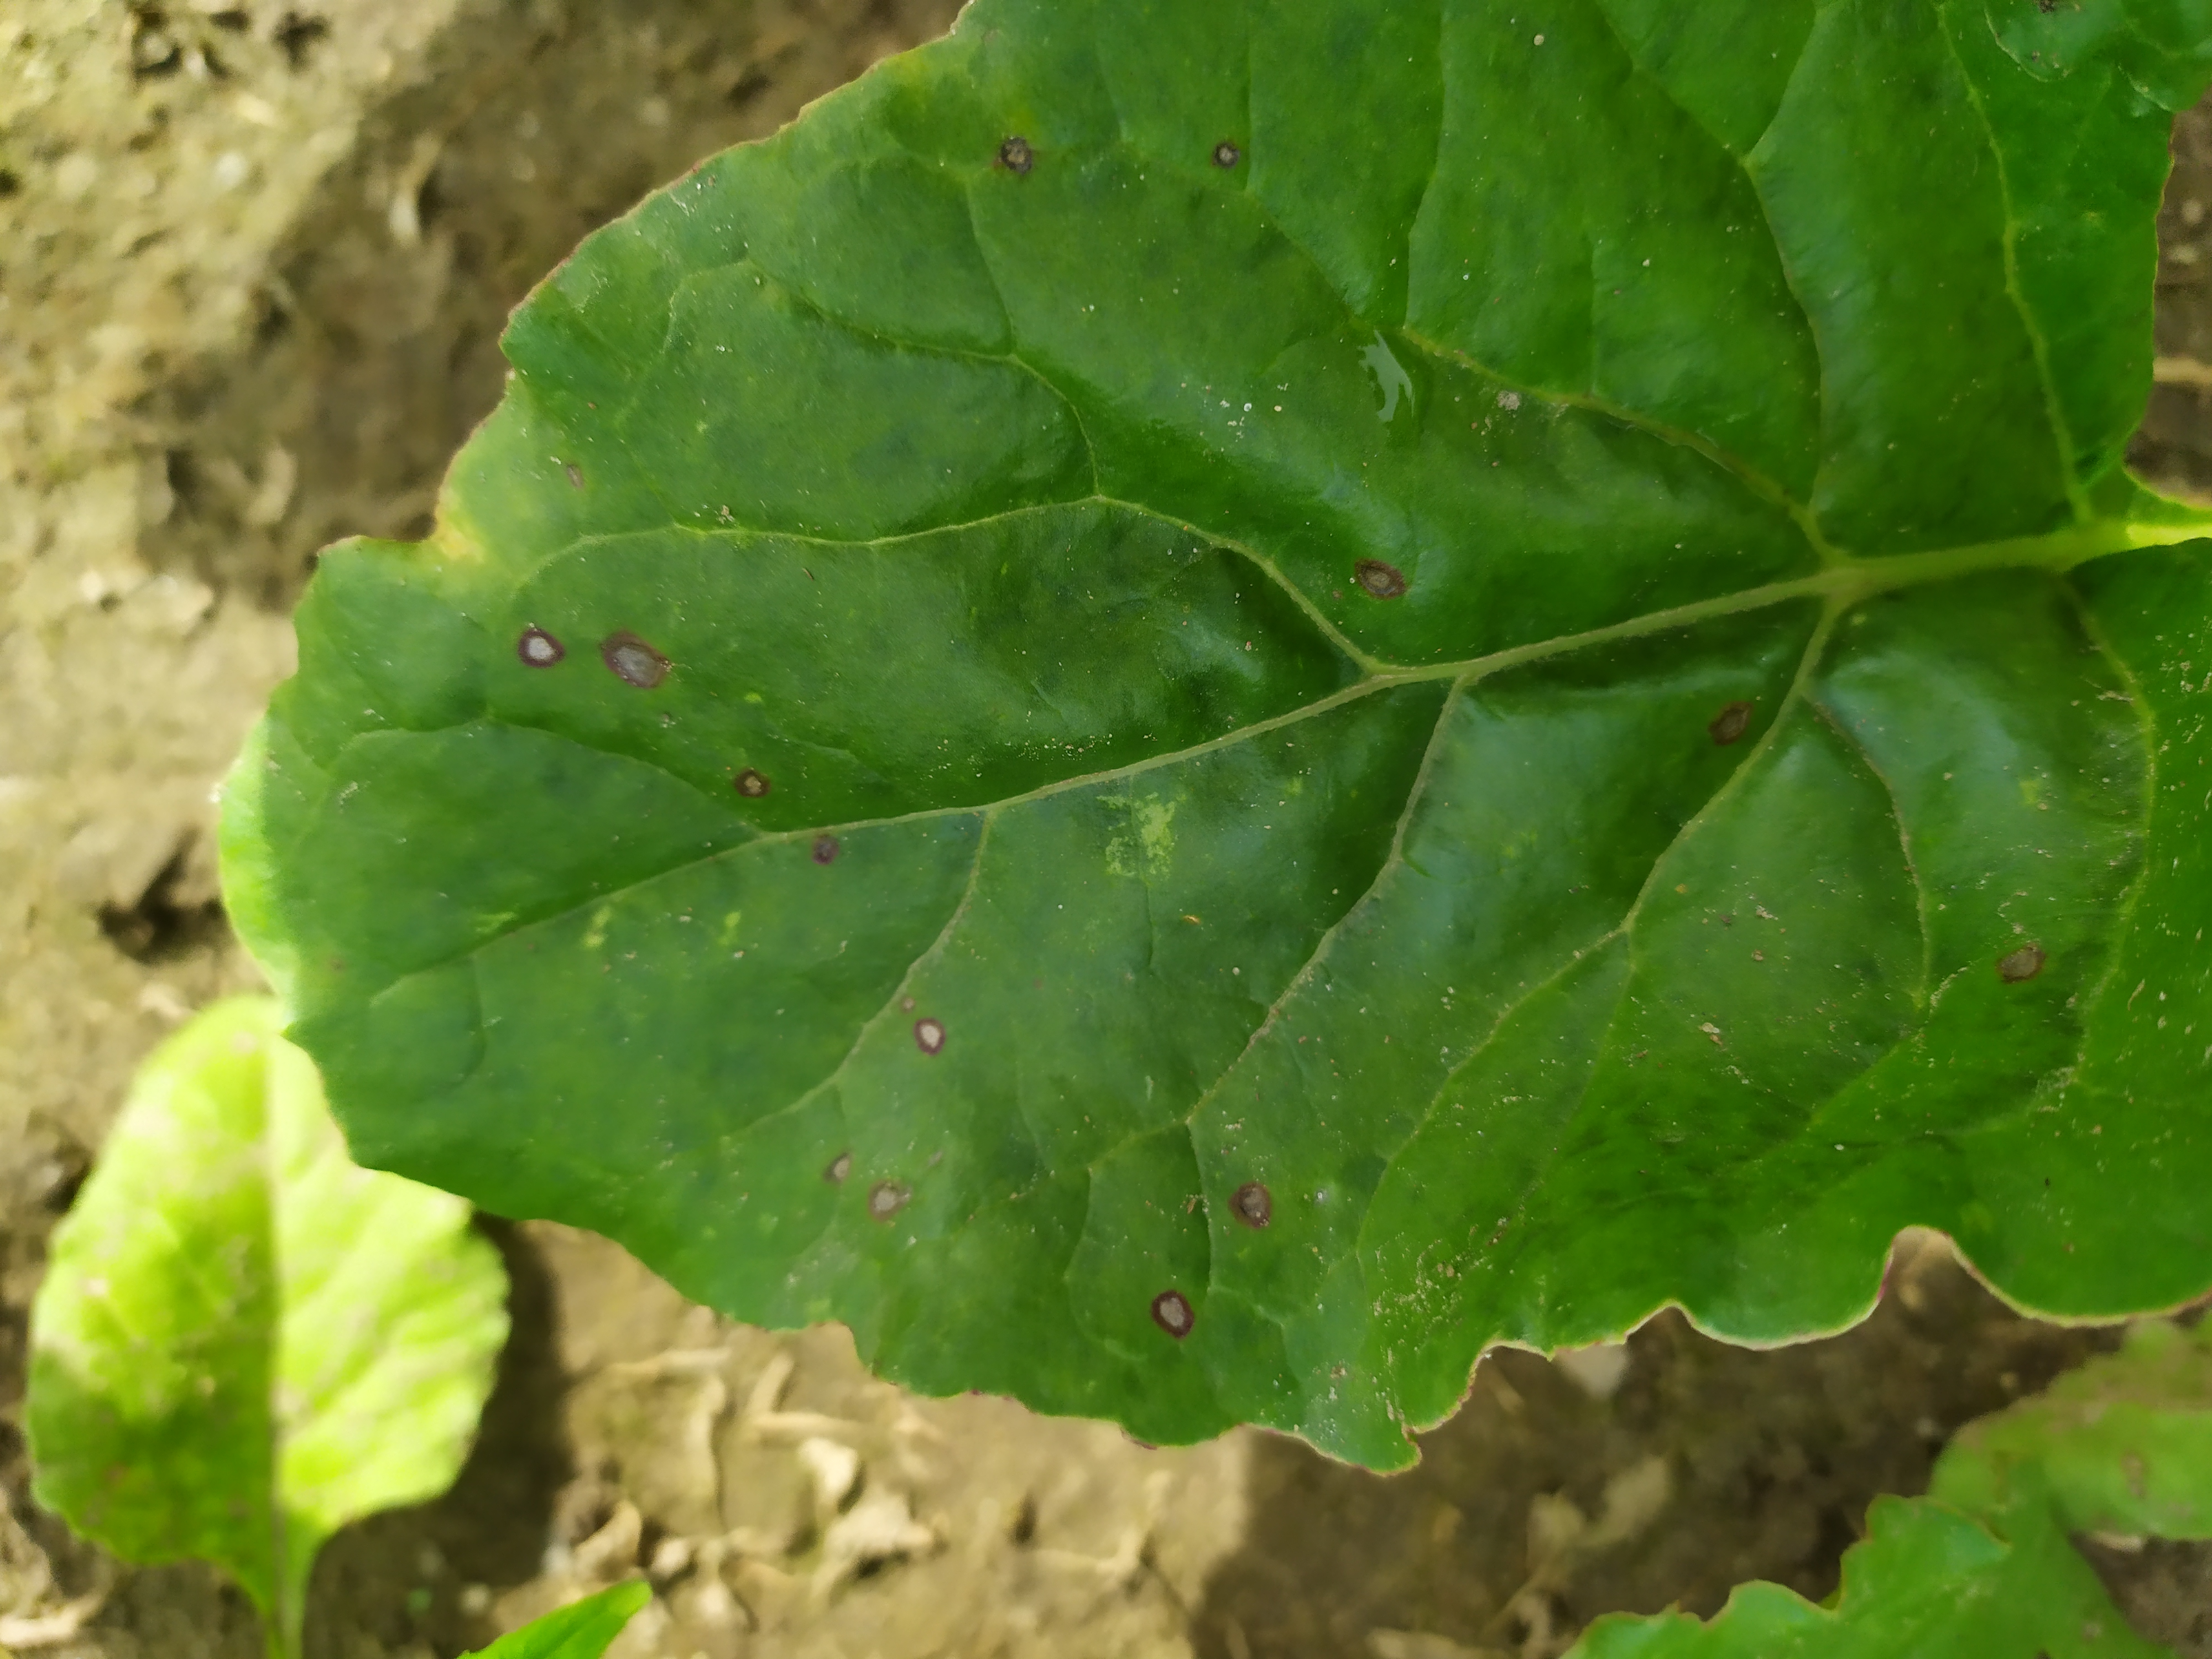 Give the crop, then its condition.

beet, cercospora
